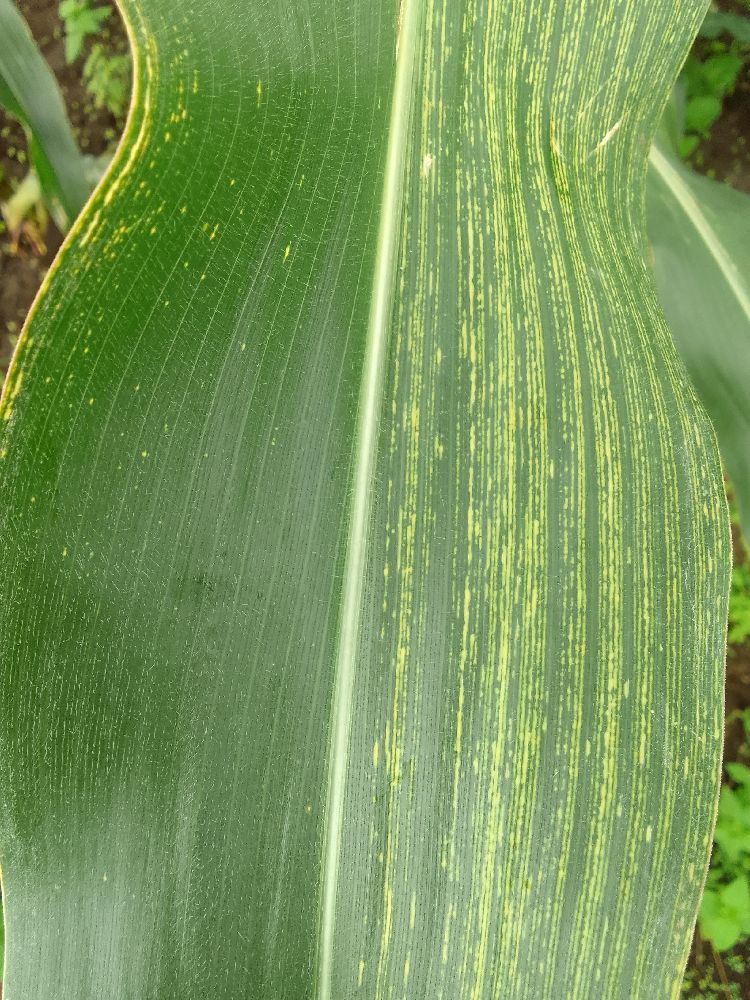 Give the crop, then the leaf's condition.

maize, maize streak virus
